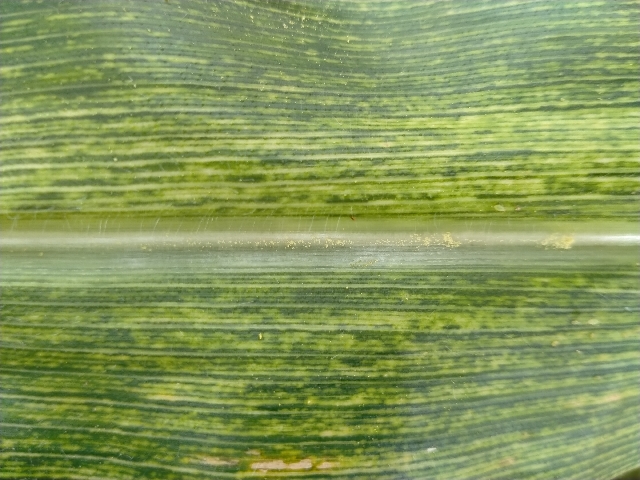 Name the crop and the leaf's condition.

maize, maize streak virus
